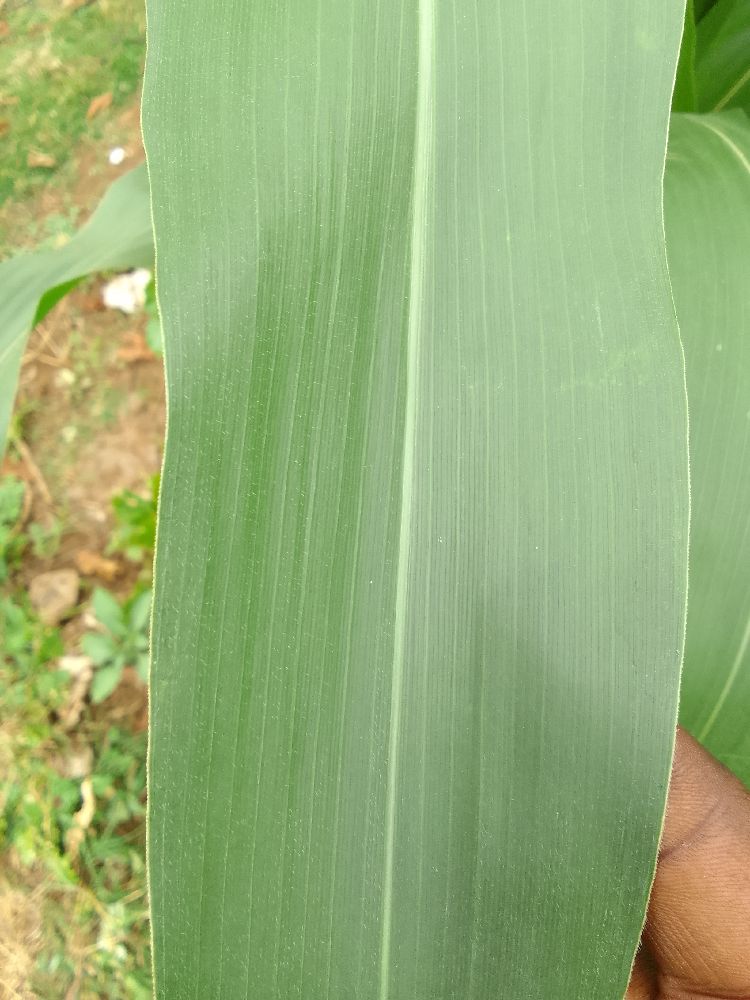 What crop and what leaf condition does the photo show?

maize, healthy
